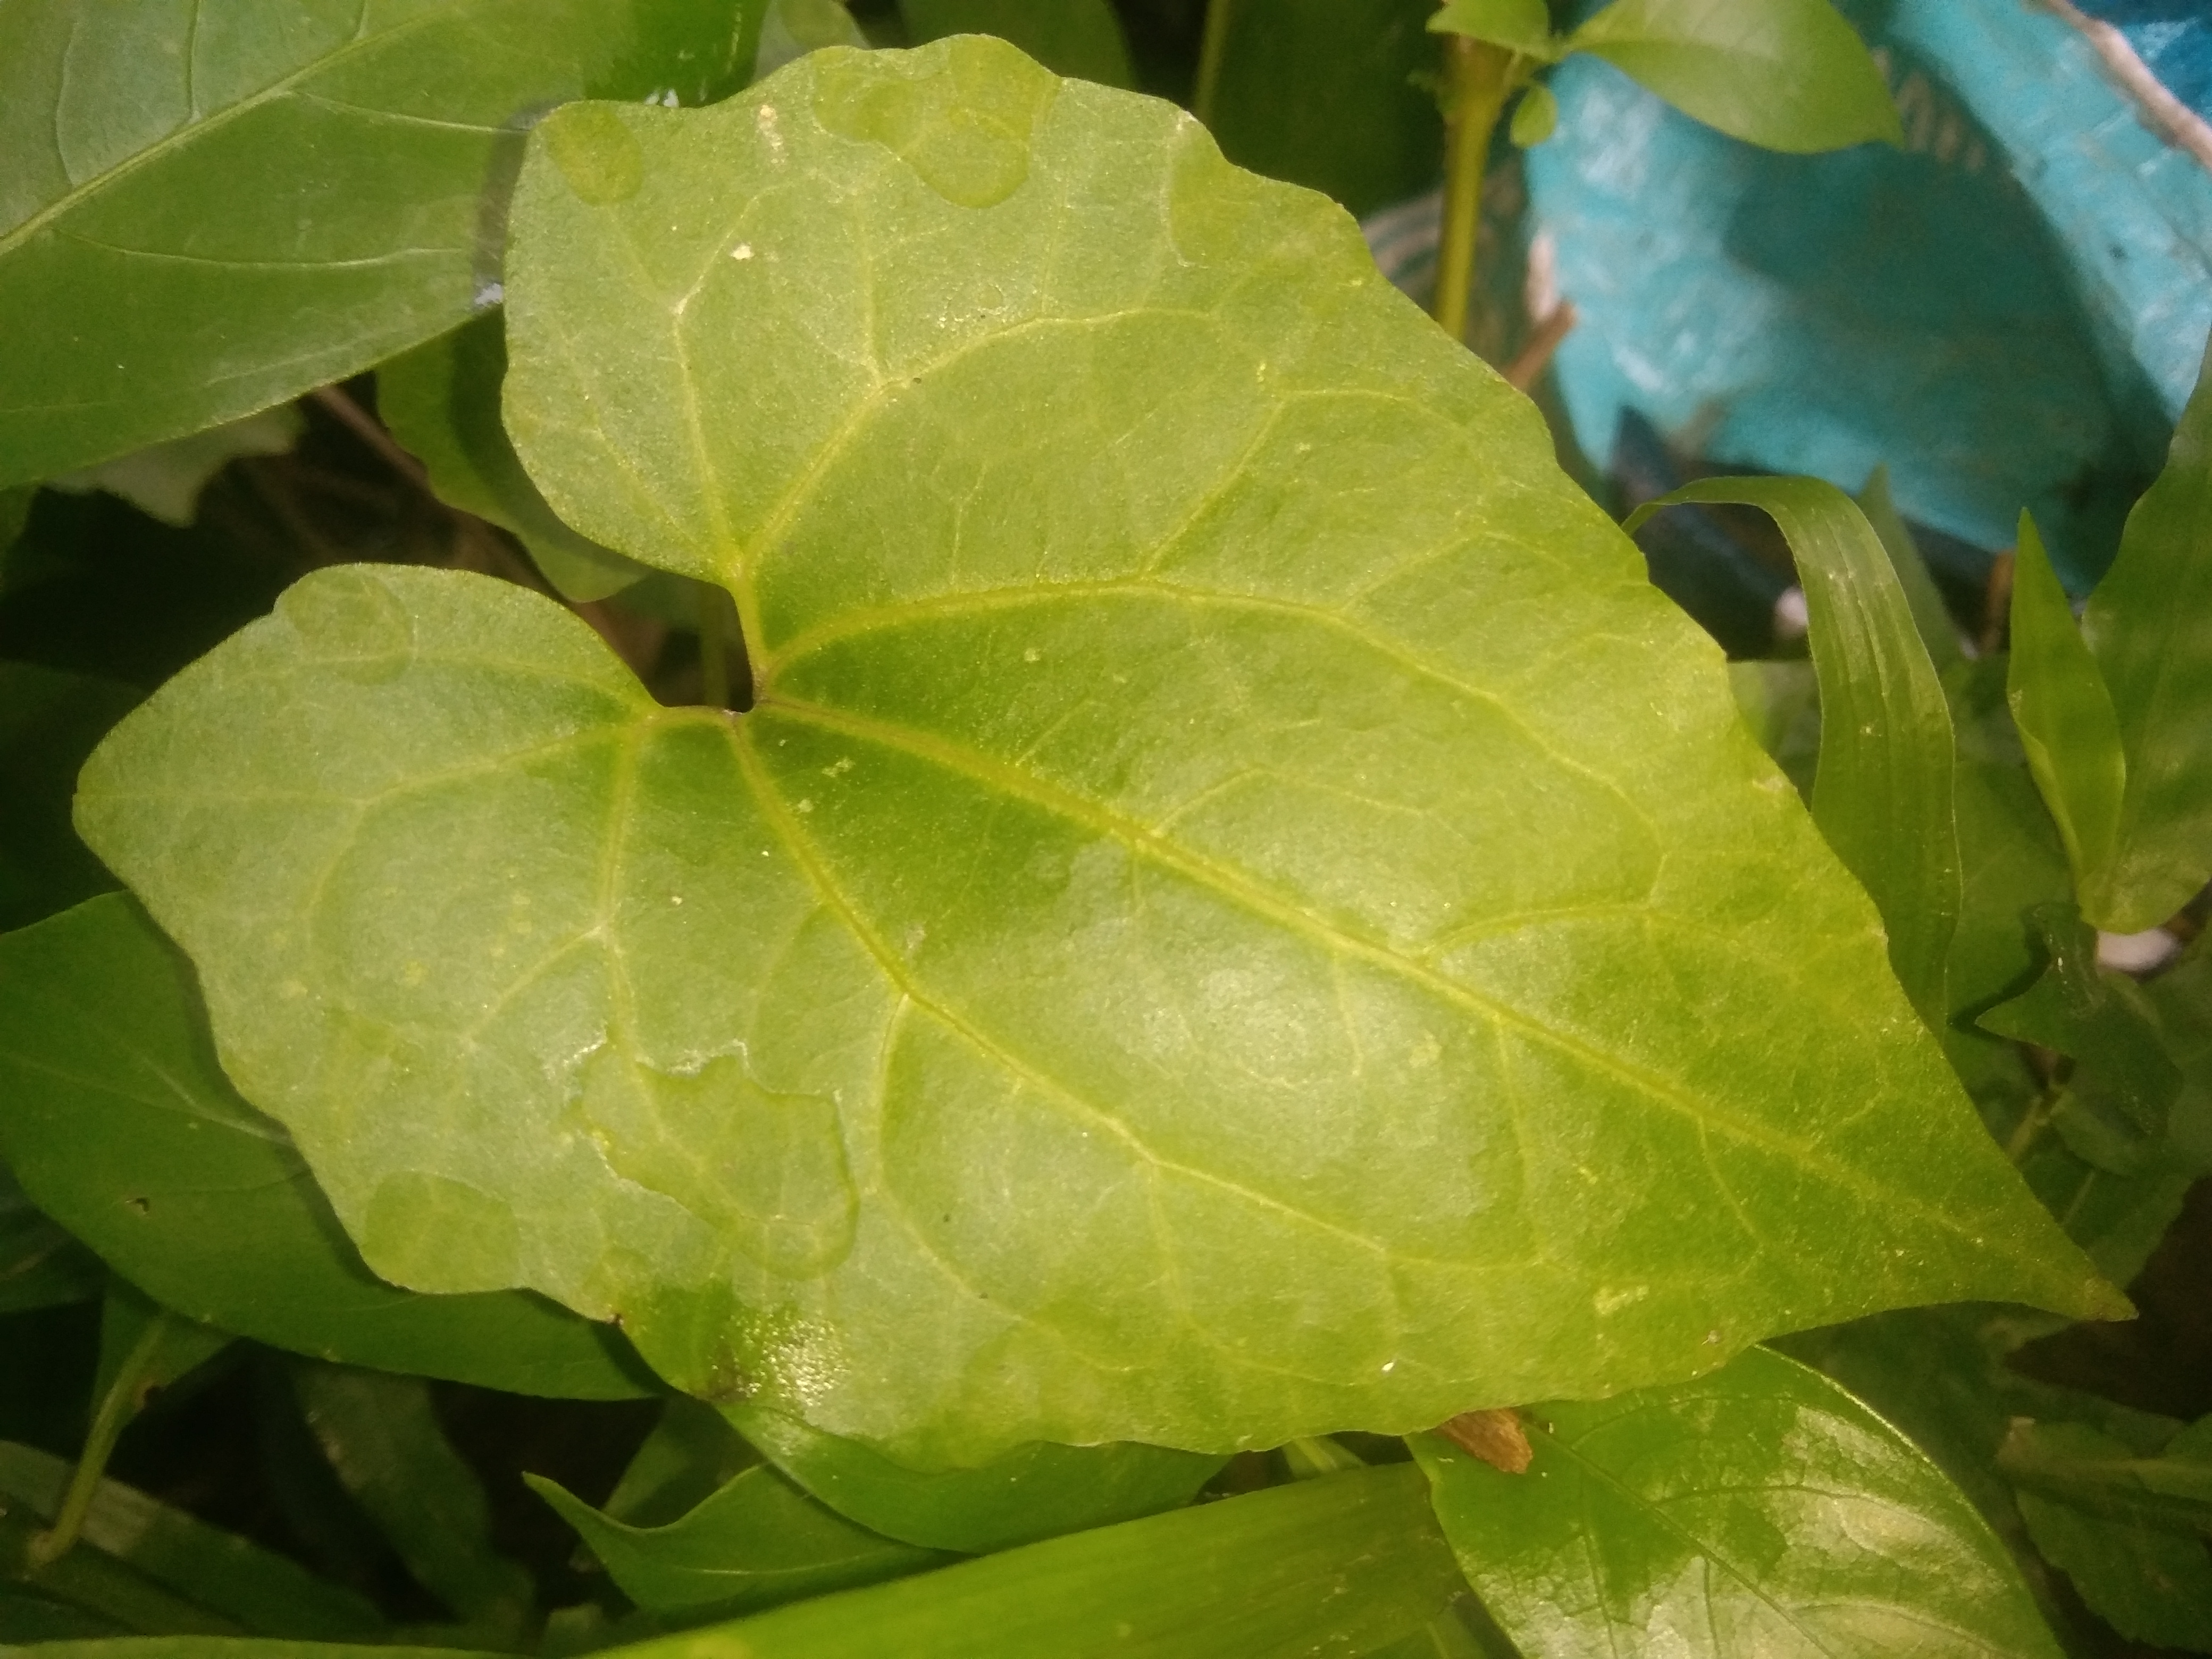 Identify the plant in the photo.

bitter vine
